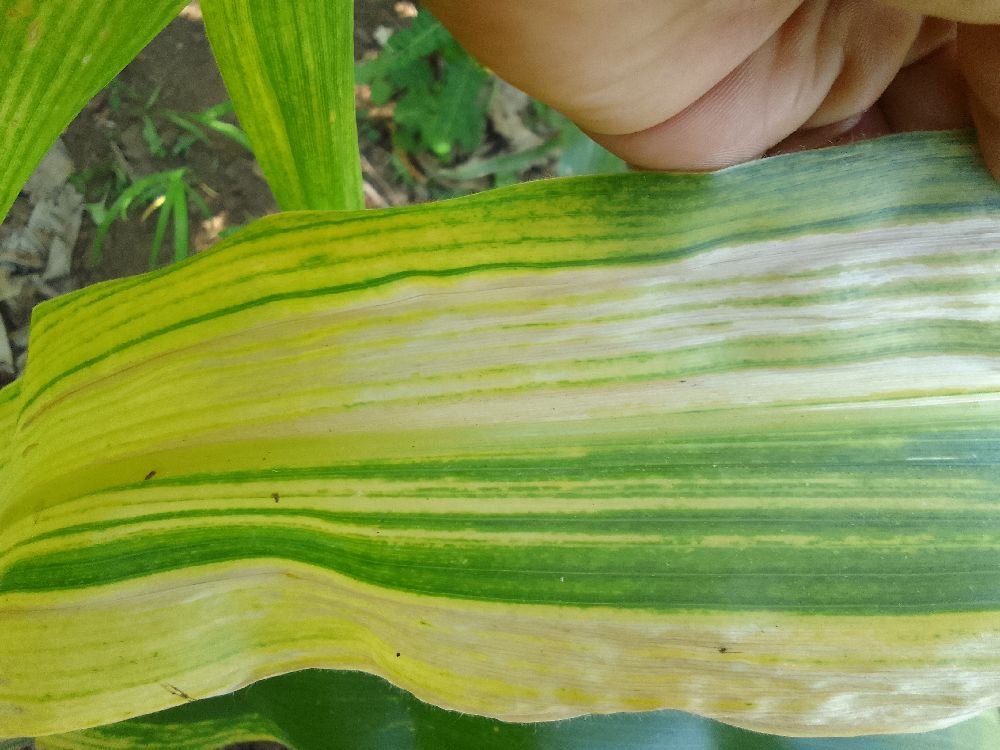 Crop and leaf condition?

maize, maize lethal necrosis
